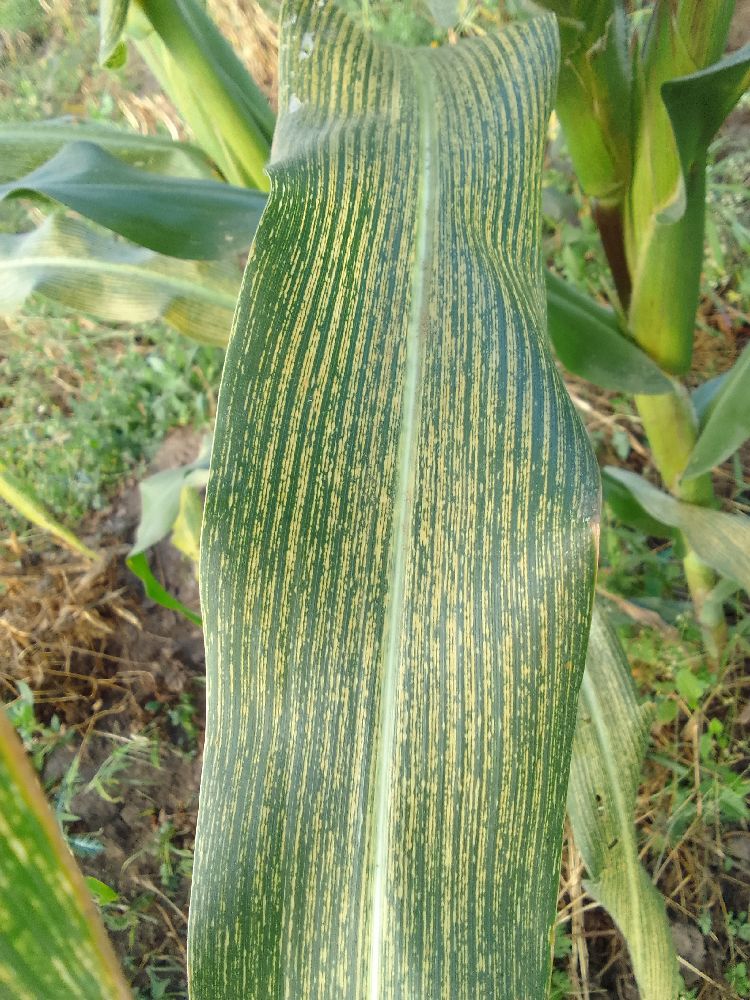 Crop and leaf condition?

maize, maize streak virus
